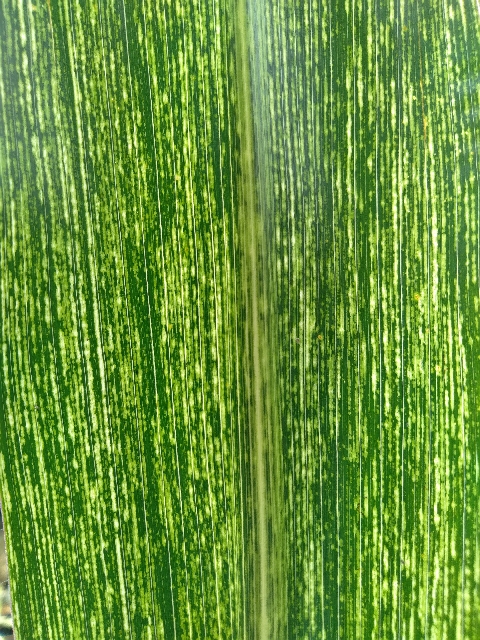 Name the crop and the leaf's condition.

maize, maize streak virus
